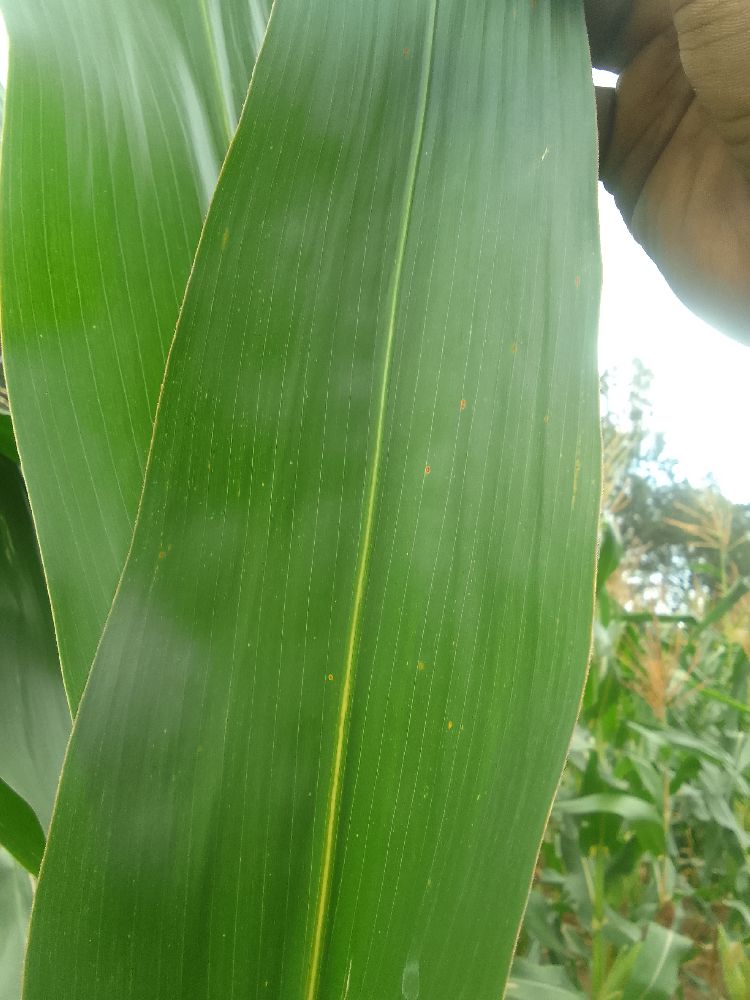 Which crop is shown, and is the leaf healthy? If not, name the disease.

maize, healthy
